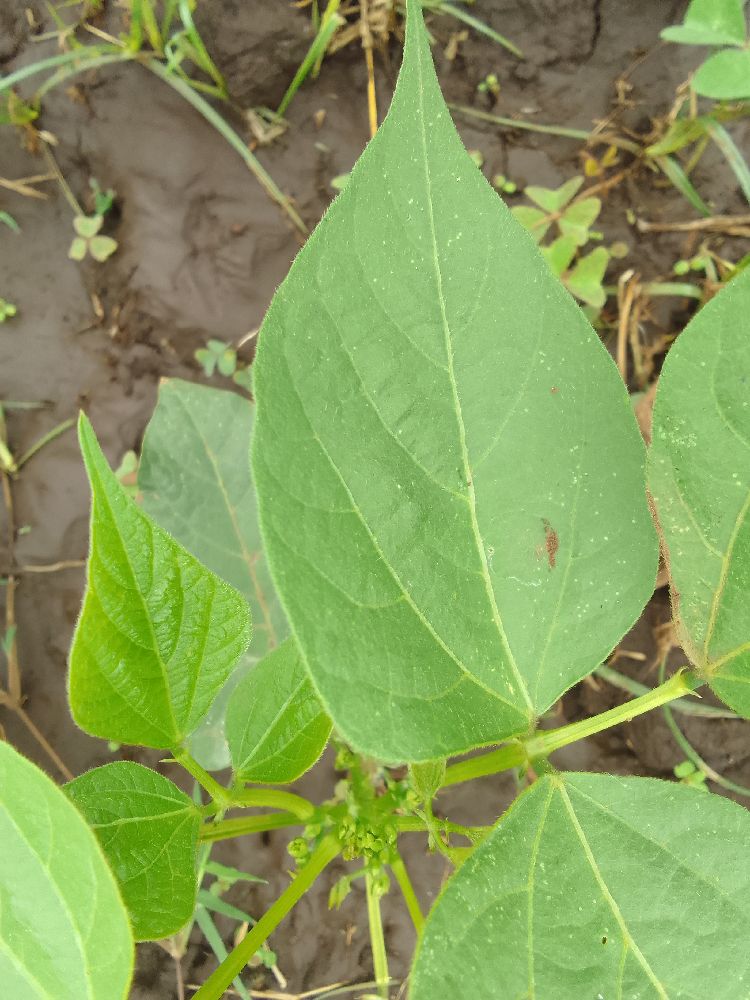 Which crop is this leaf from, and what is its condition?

common bean, healthy
